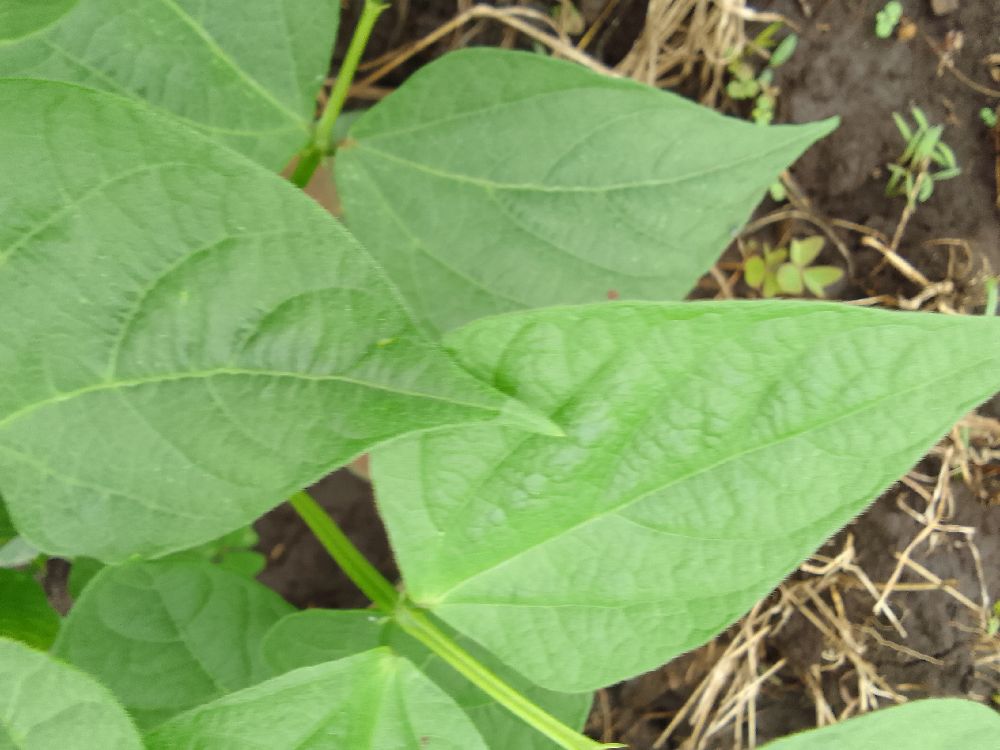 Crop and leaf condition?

common bean, healthy
